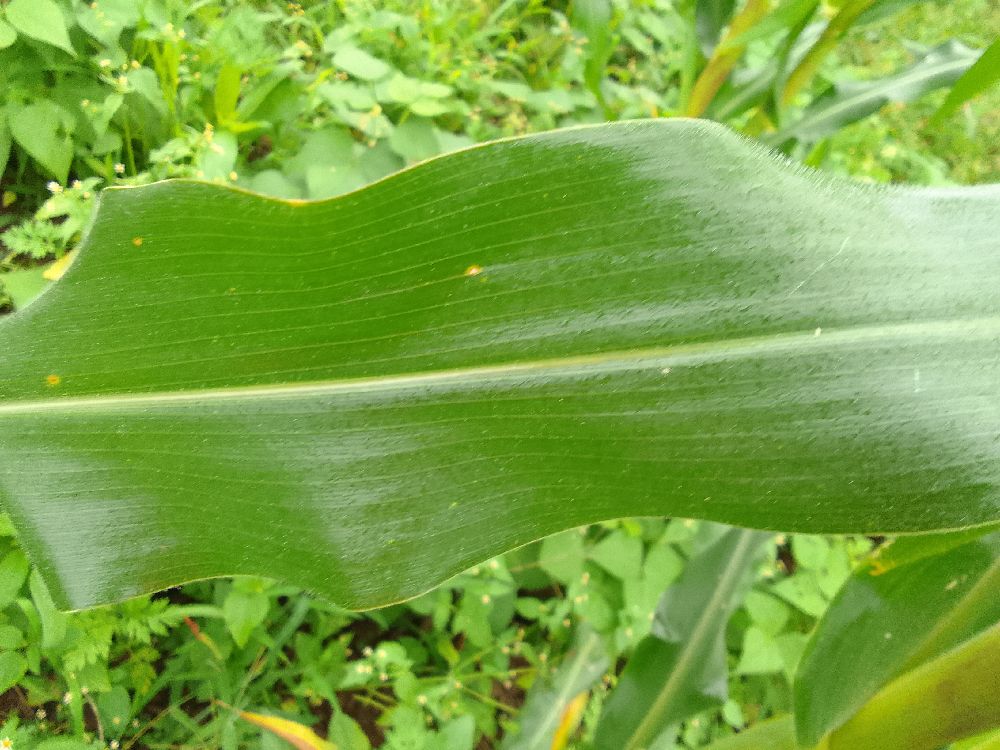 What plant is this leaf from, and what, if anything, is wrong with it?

maize, healthy
